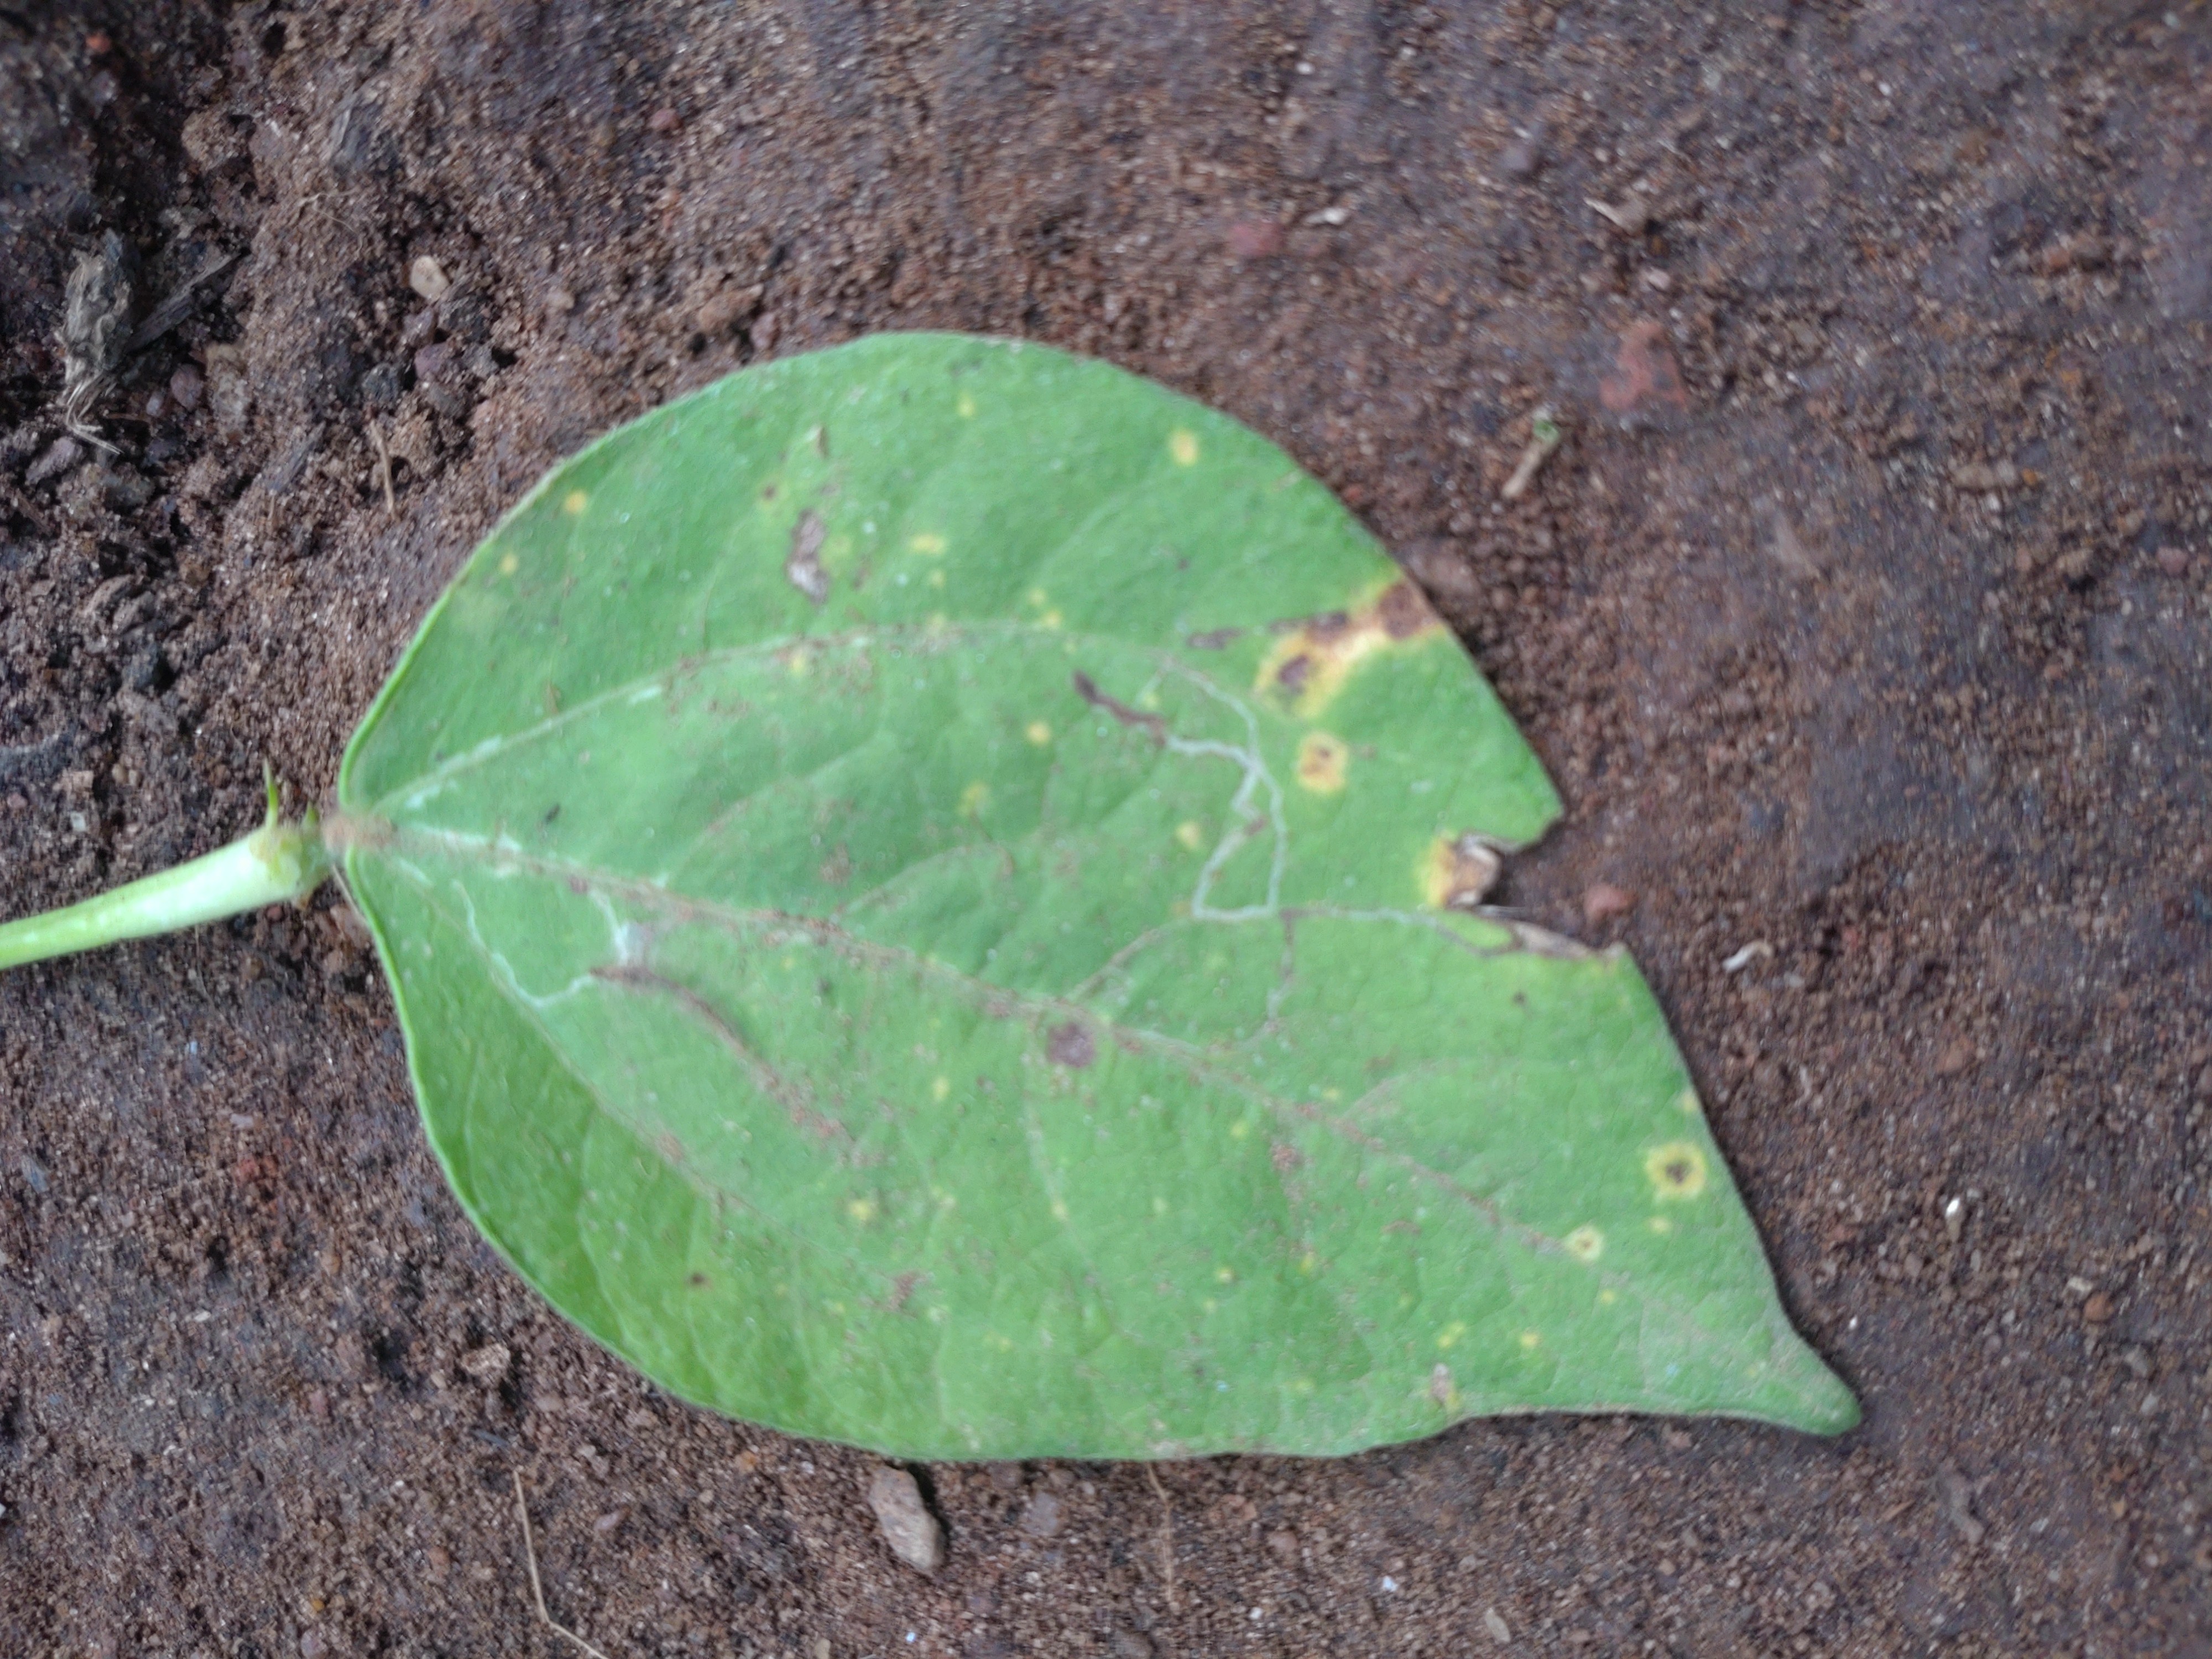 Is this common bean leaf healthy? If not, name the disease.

rust
